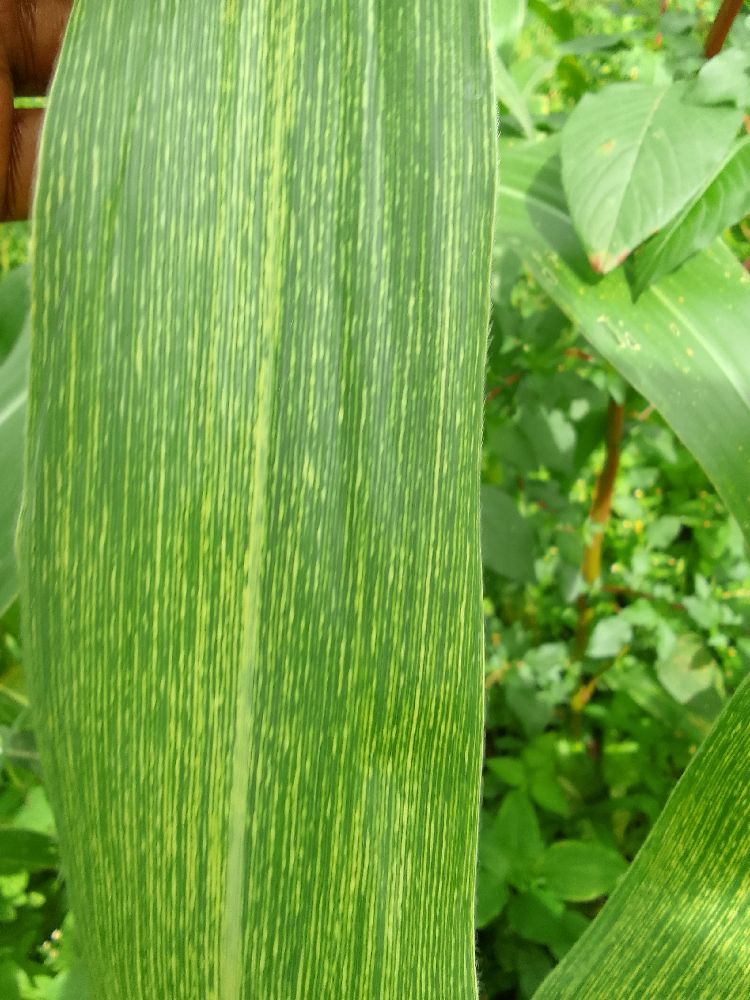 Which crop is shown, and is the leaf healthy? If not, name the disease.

maize, maize streak virus
